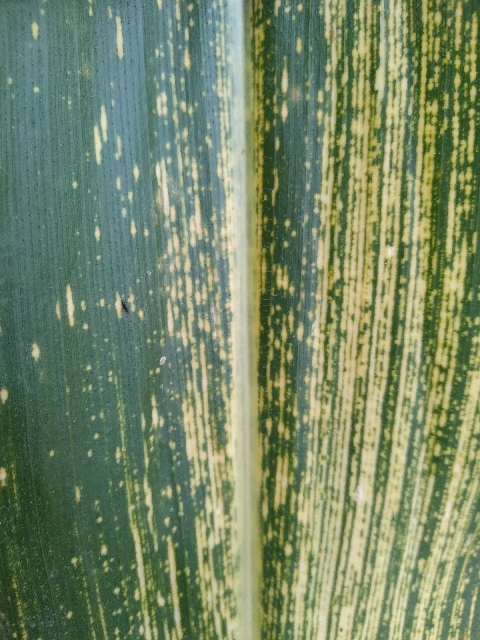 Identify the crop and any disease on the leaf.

maize, maize streak virus
